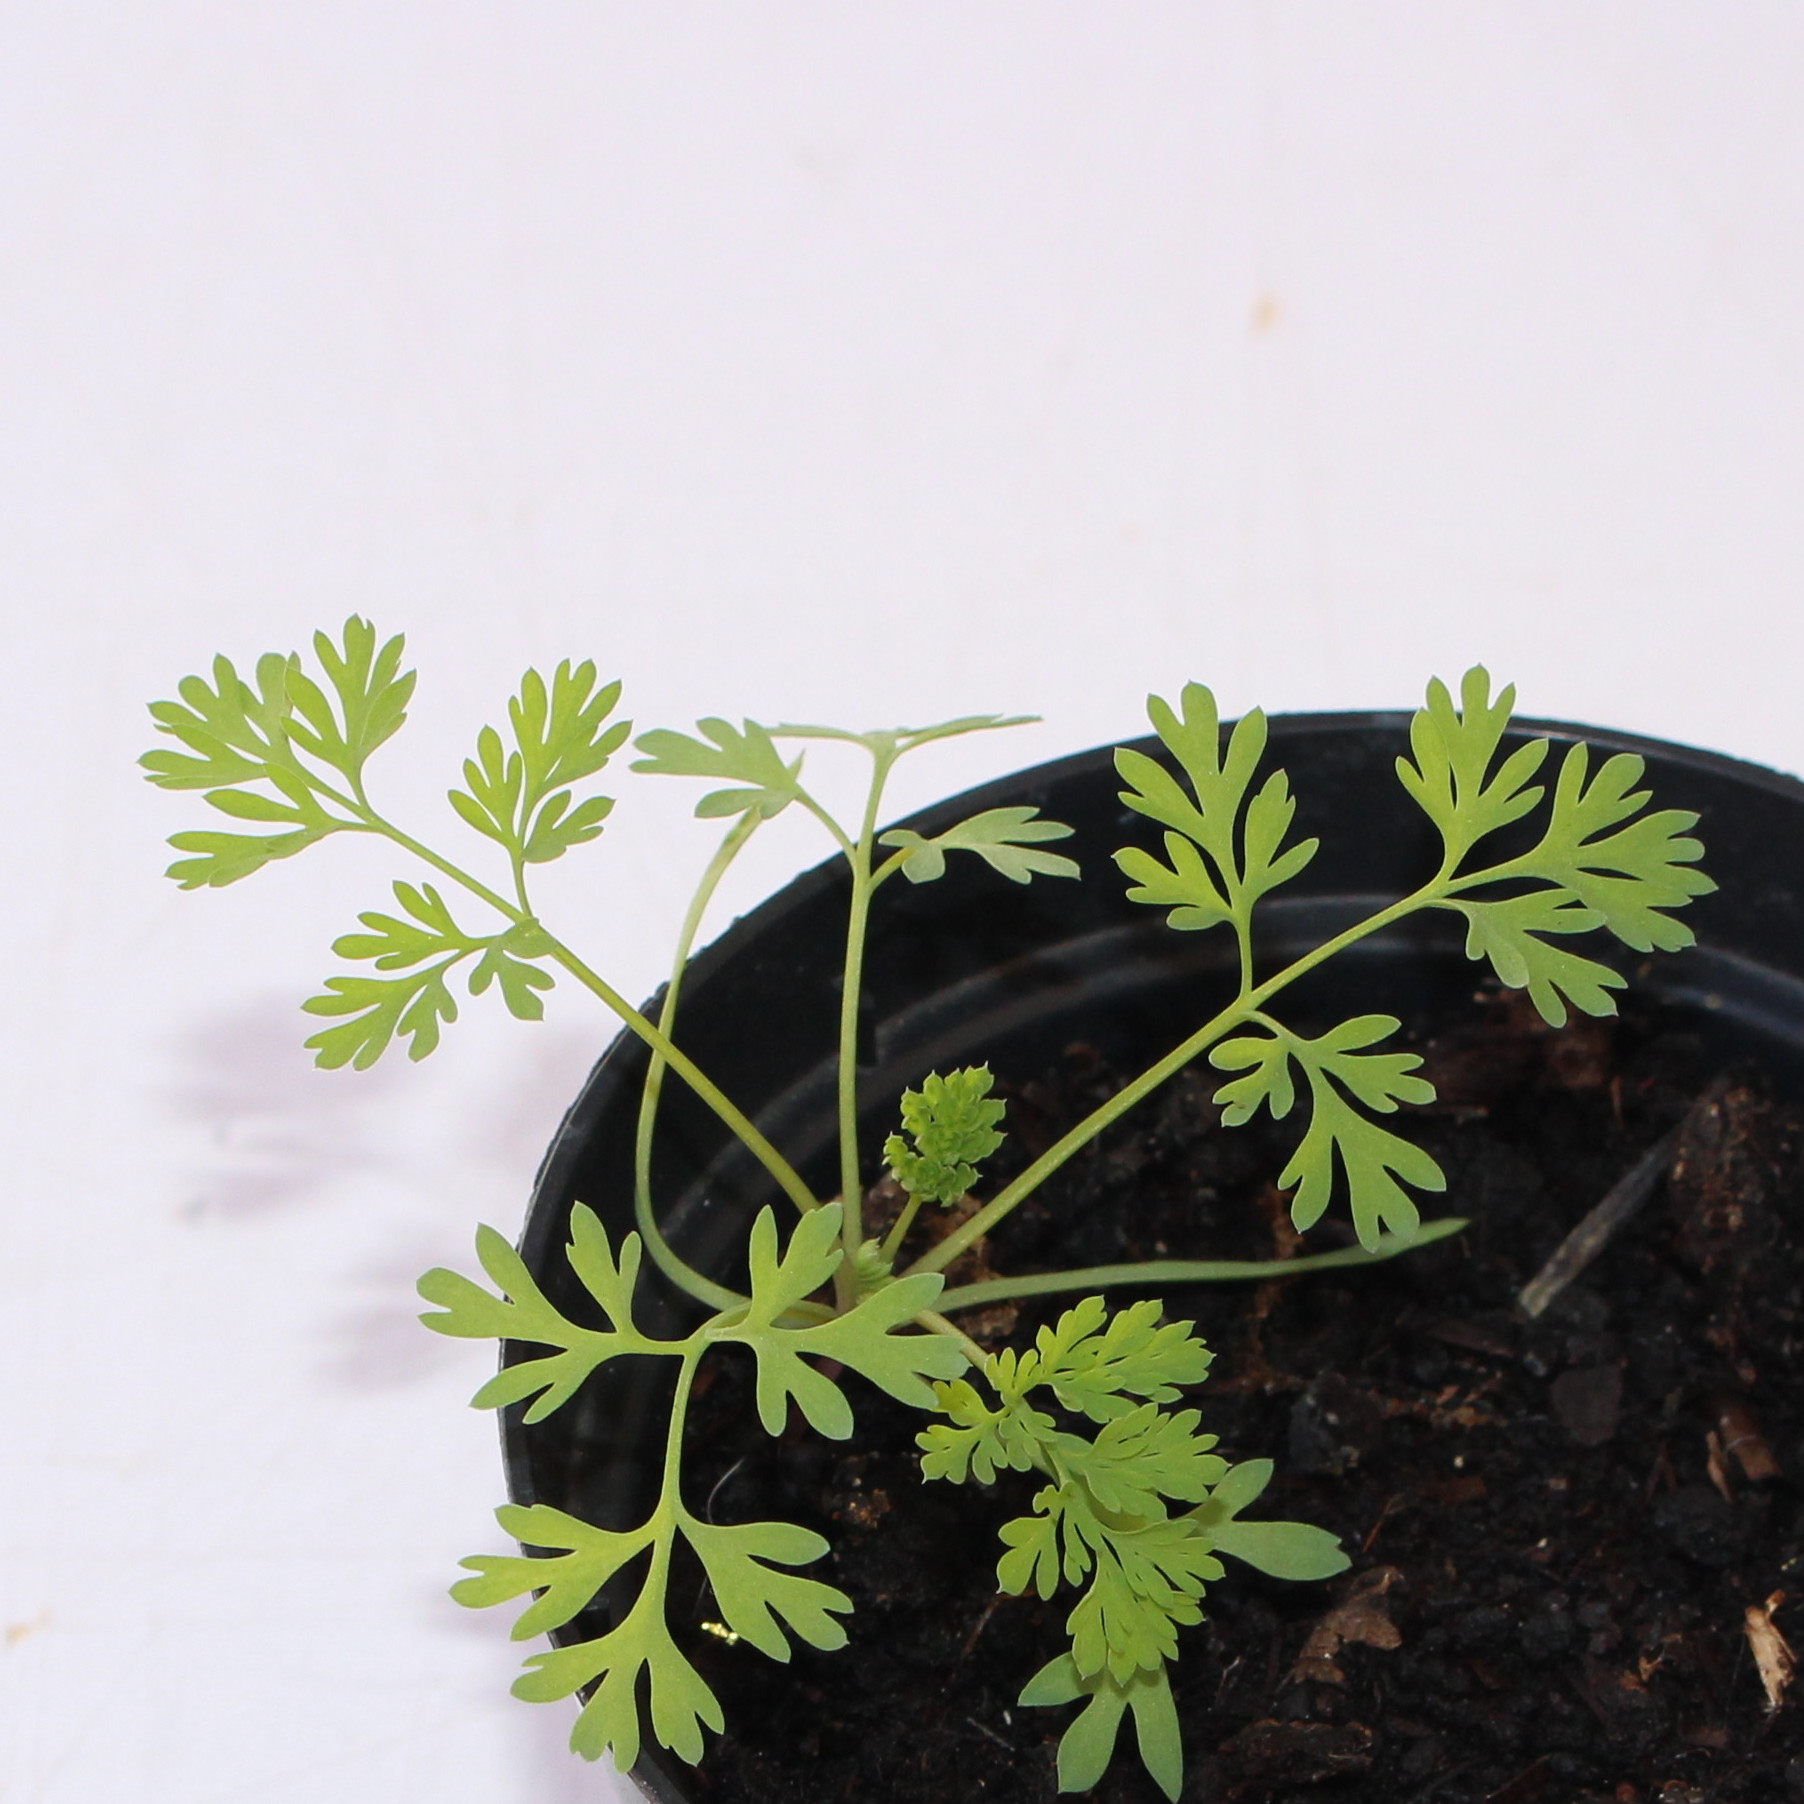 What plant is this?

Fumaria officinalis
